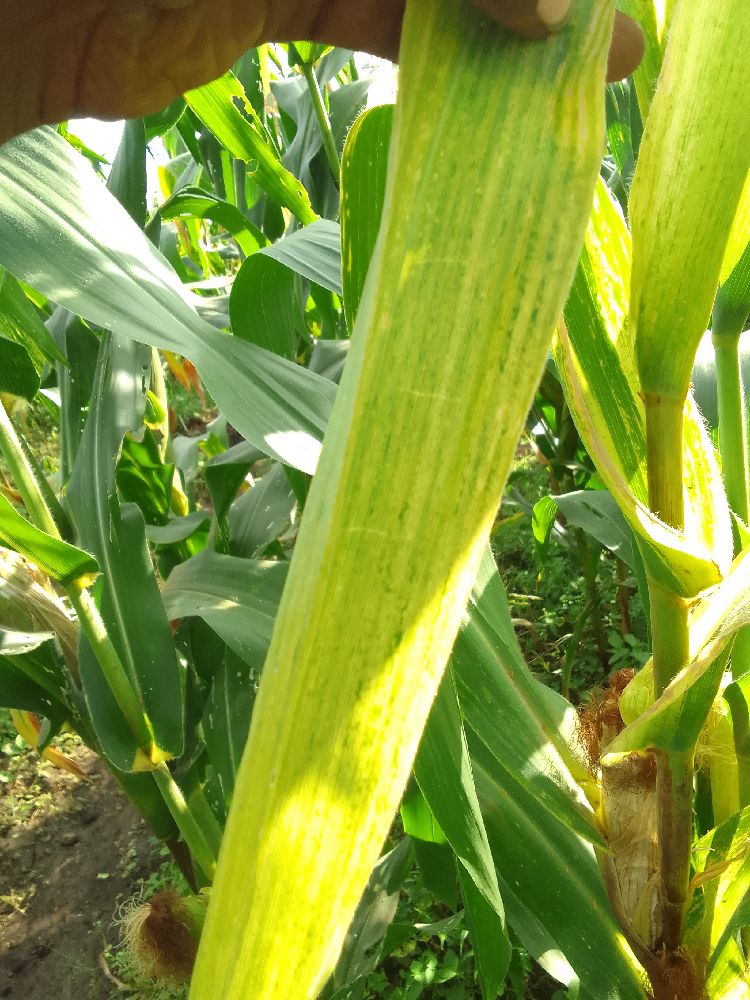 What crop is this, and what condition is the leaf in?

maize, maize lethal necrosis
